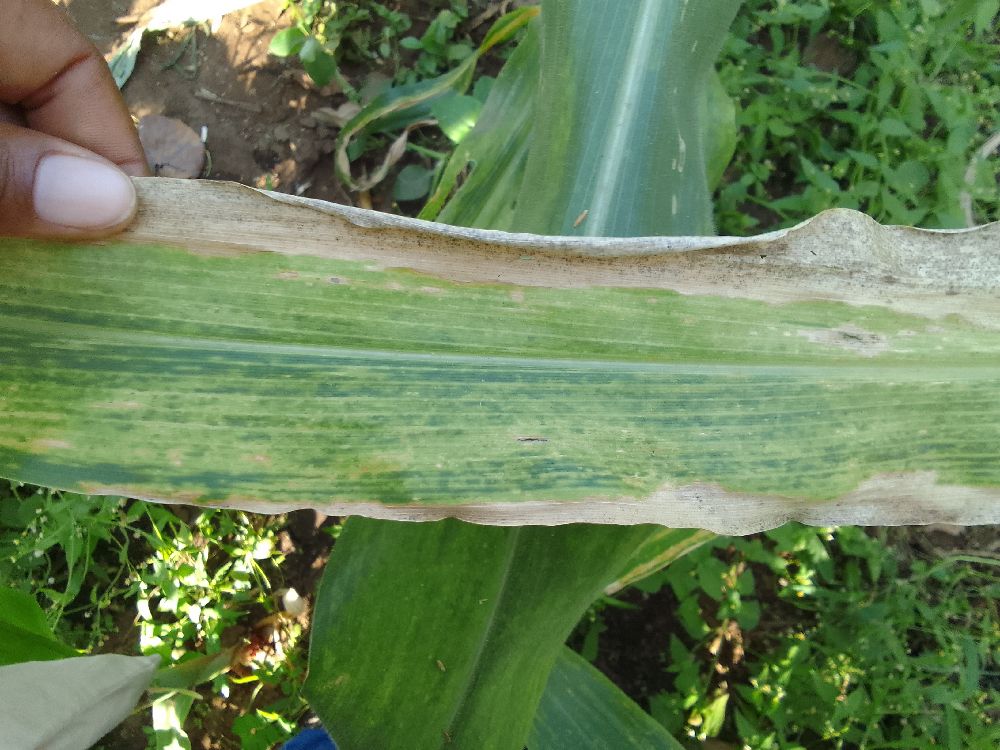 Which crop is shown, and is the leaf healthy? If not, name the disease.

maize, maize lethal necrosis
